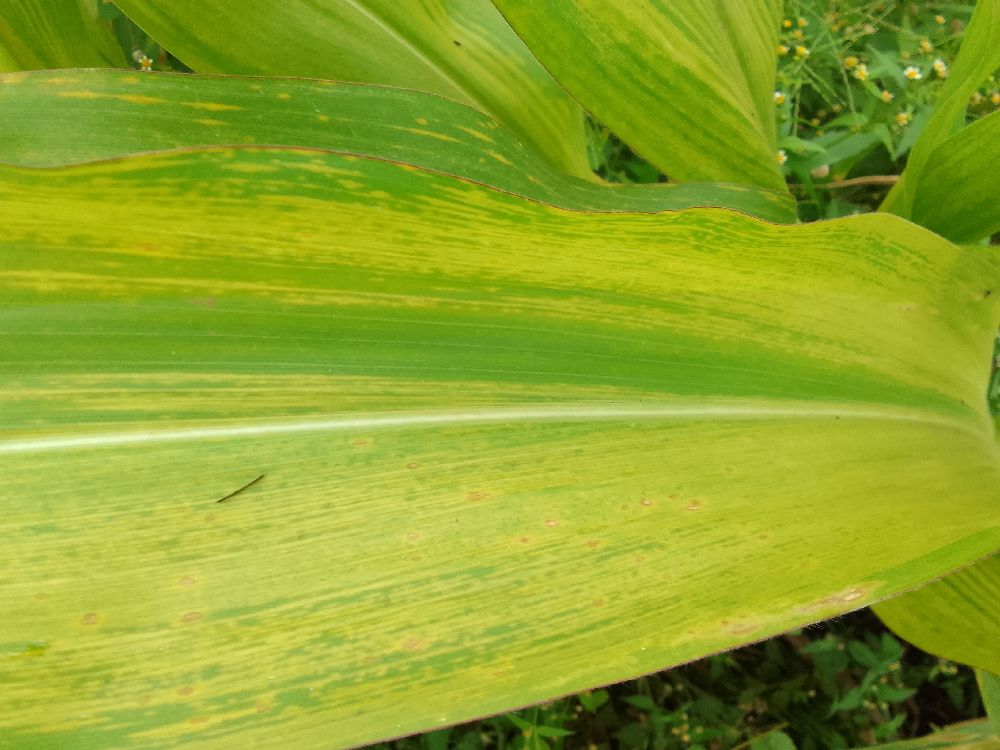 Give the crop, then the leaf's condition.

maize, maize lethal necrosis
